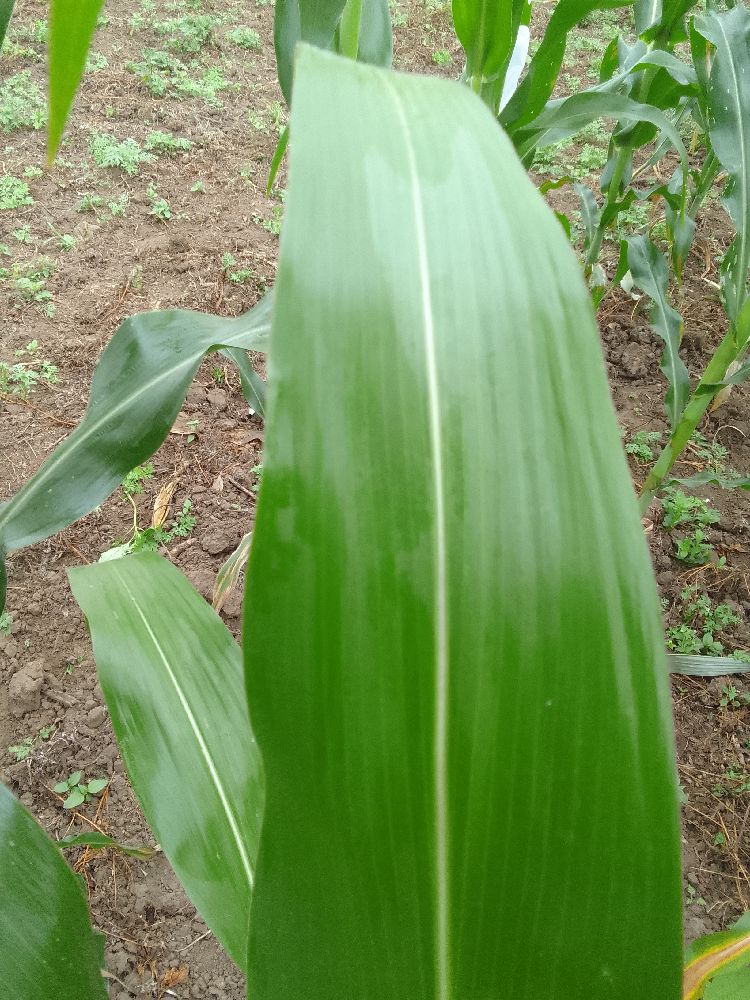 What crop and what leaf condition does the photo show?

maize, healthy
